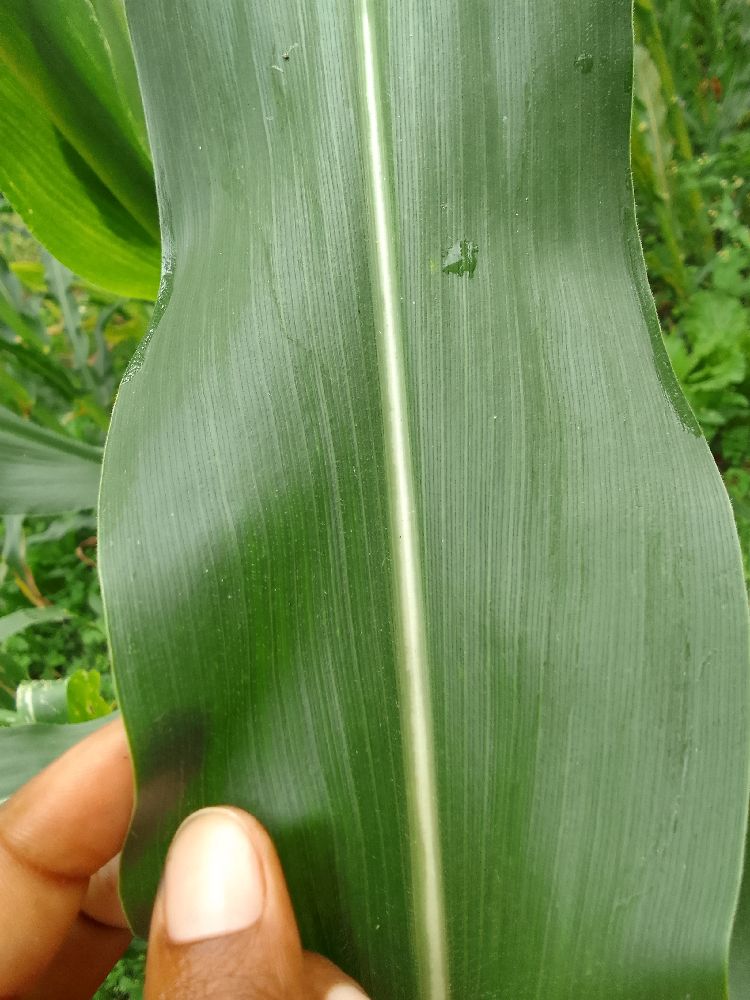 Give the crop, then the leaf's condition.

maize, healthy
